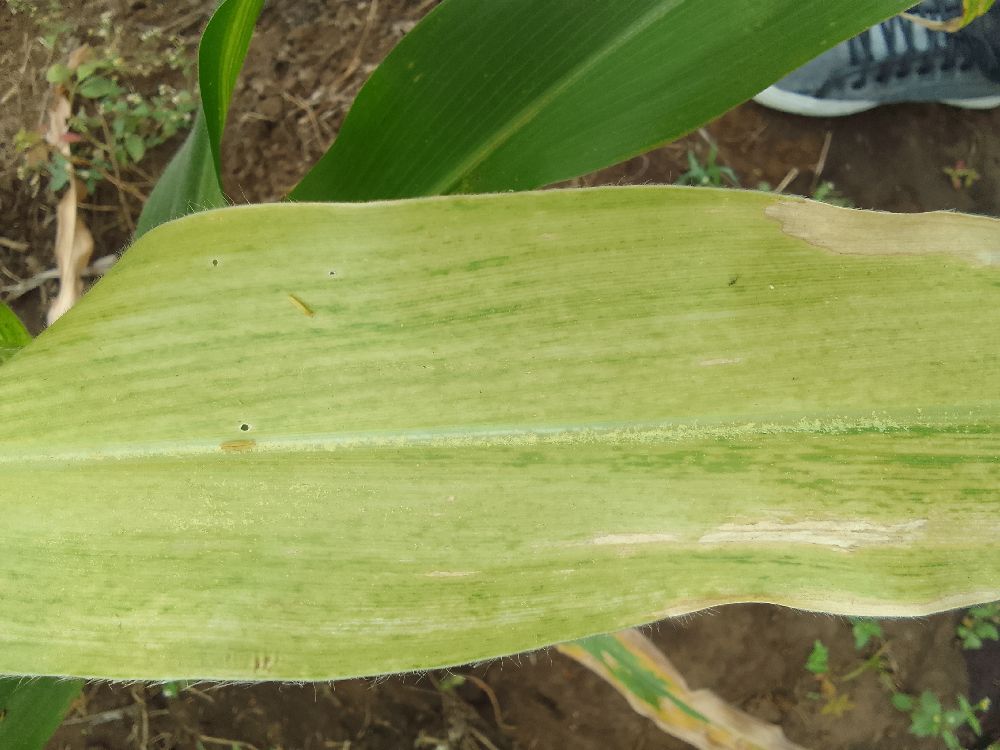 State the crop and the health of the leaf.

maize, maize lethal necrosis
